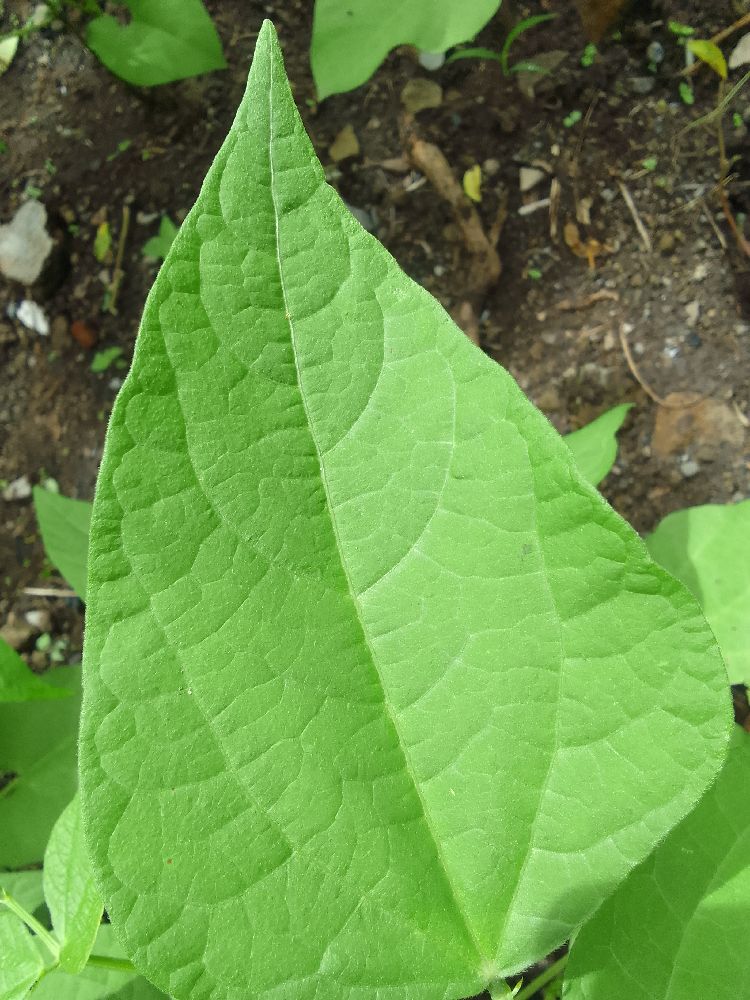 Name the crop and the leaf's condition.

common bean, healthy
